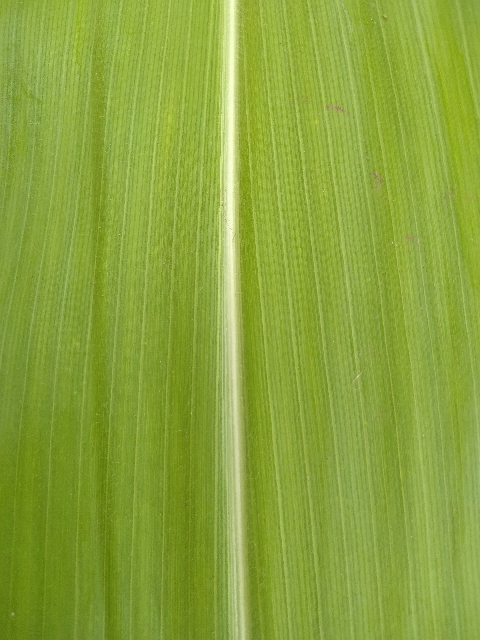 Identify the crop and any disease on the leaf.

maize, healthy
